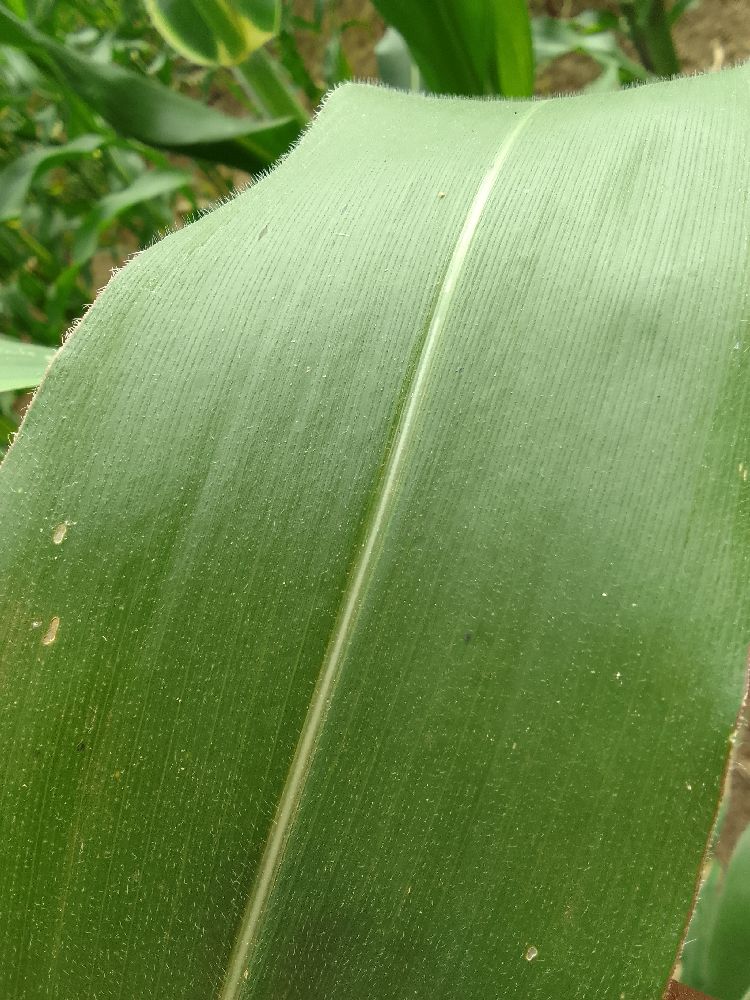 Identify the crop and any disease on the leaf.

maize, healthy
